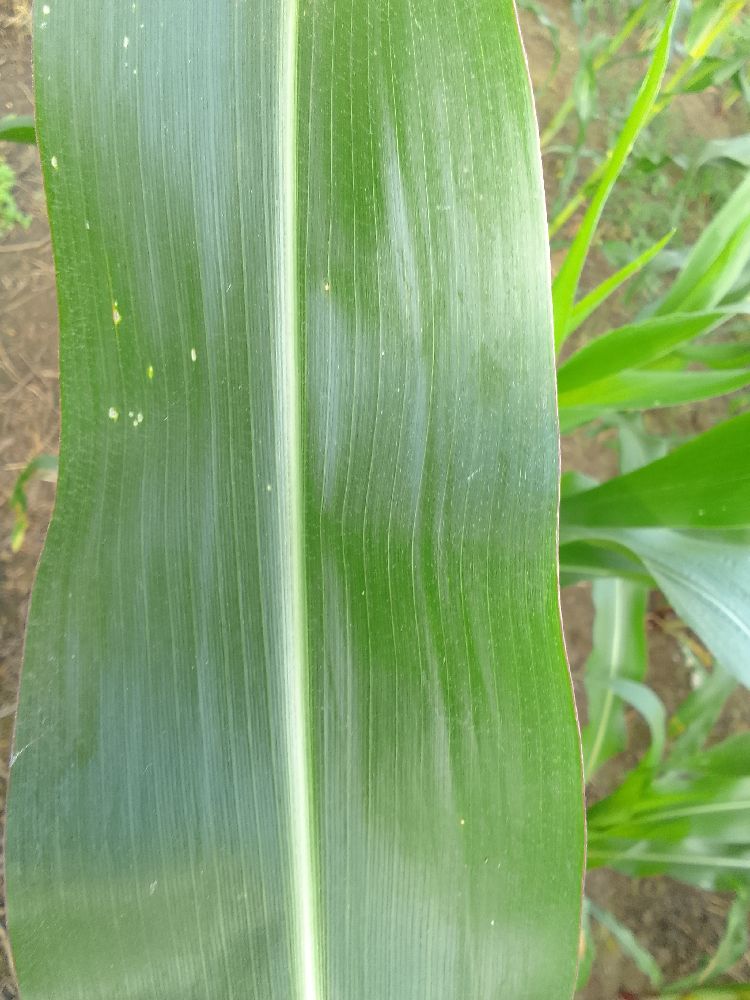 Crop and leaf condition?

maize, healthy
